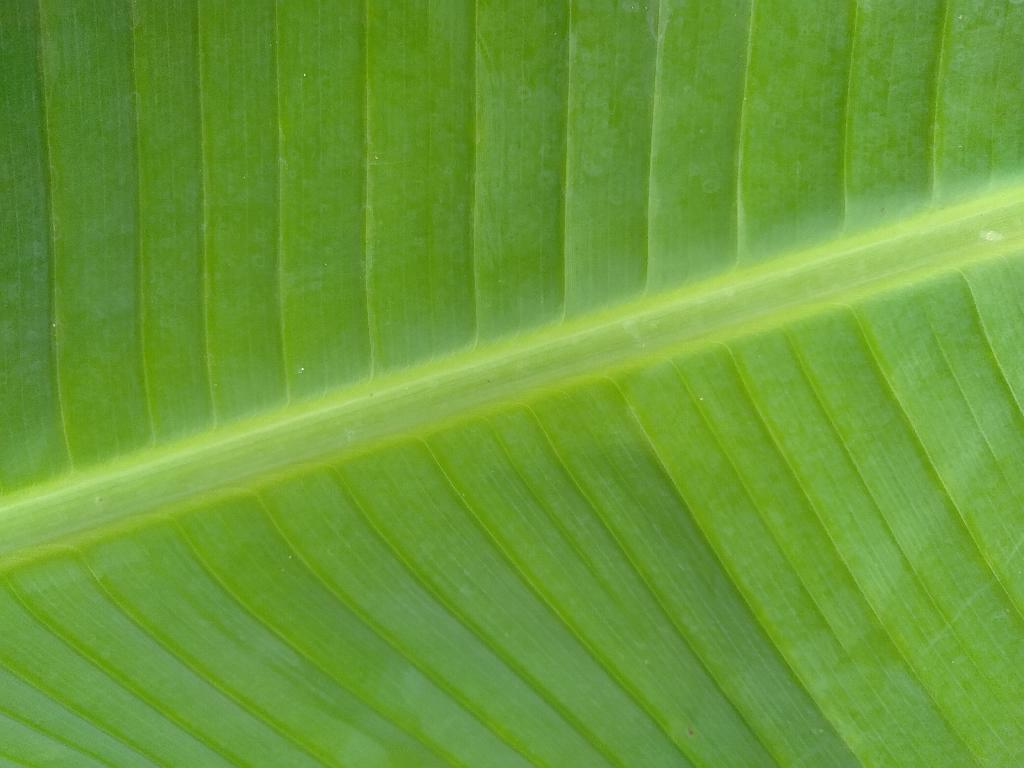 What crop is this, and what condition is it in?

banana, healthy
